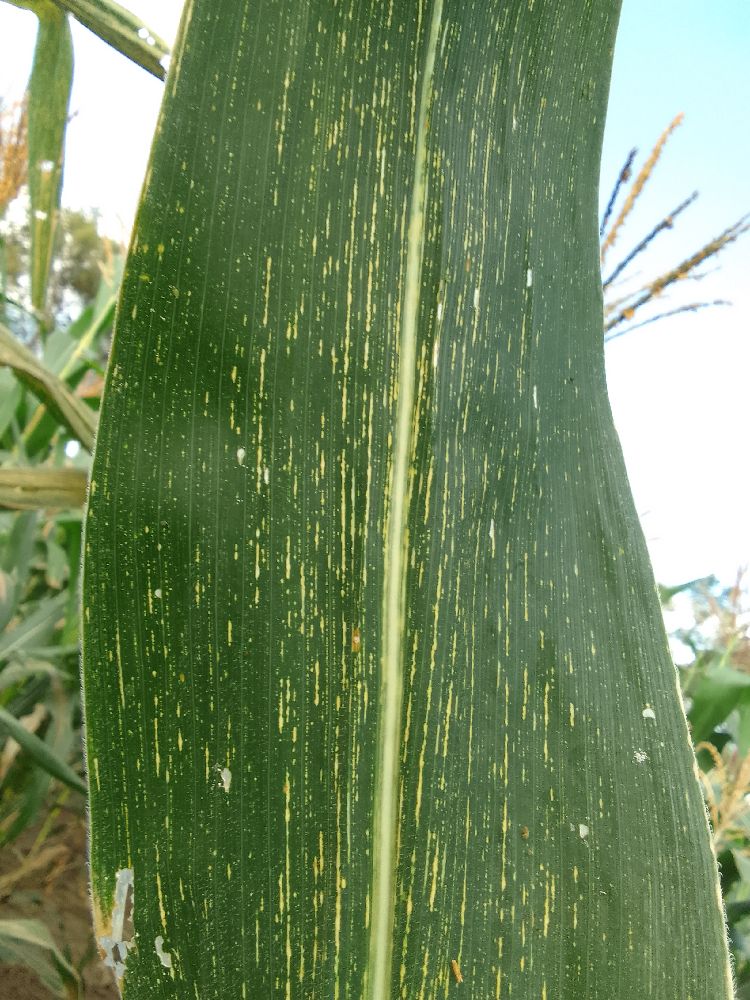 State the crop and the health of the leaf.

maize, maize streak virus
